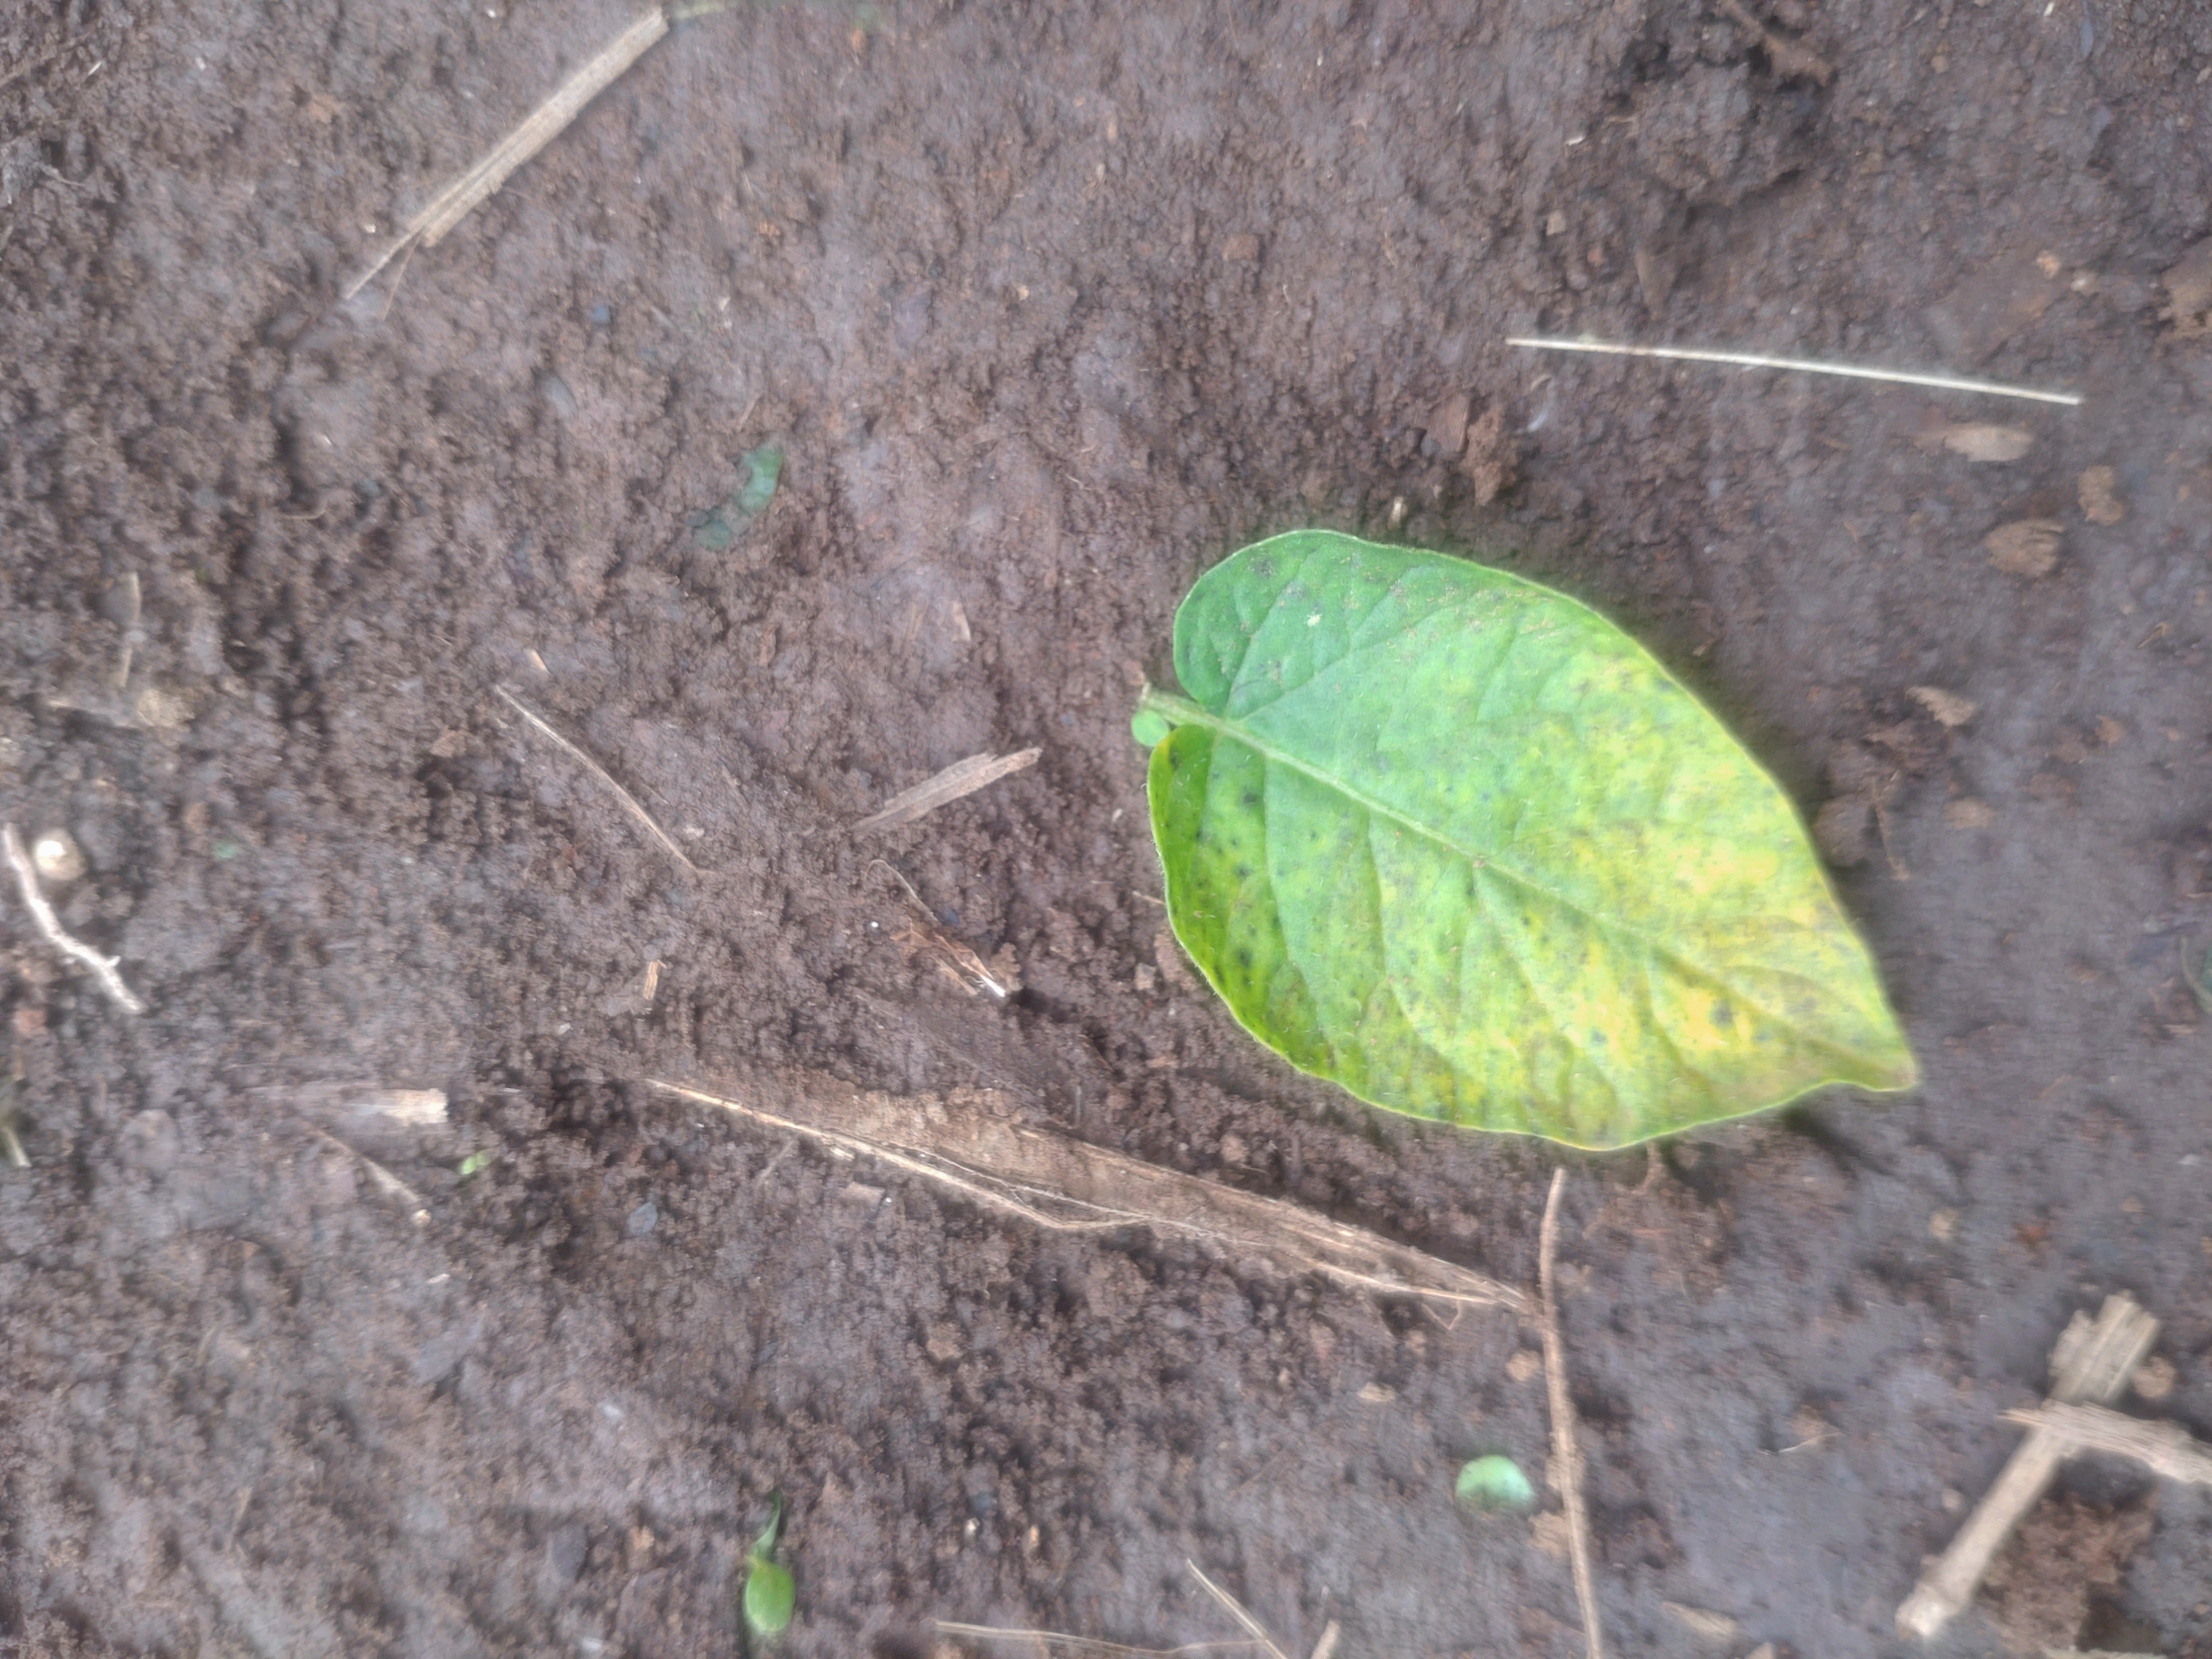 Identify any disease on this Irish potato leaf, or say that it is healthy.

late blight
